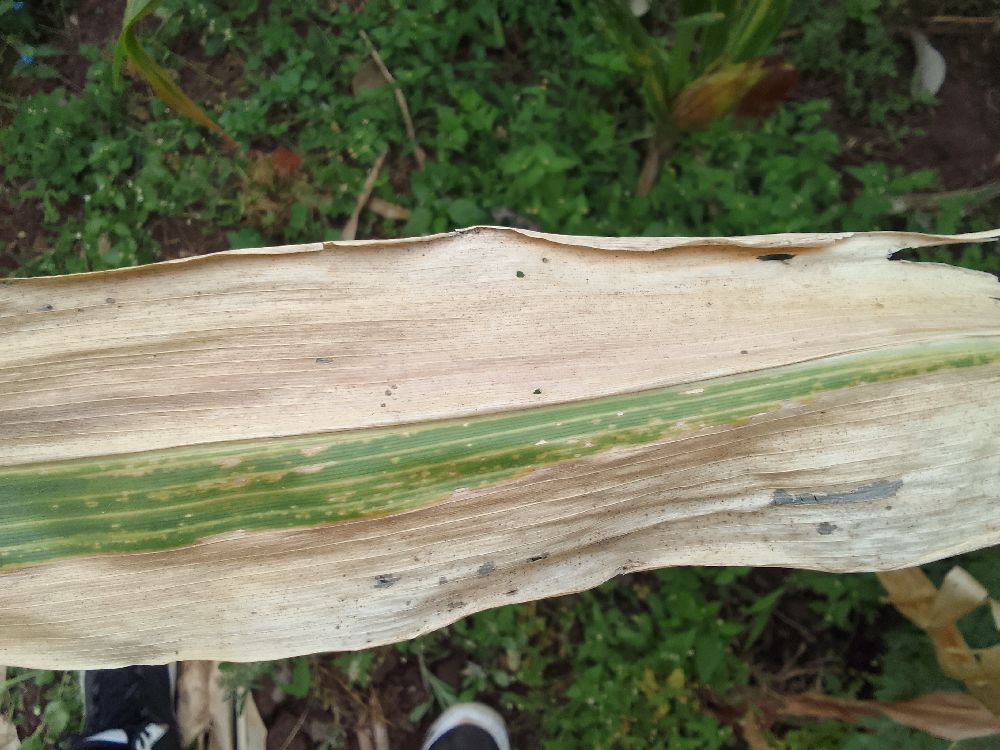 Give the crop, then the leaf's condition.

maize, maize lethal necrosis
